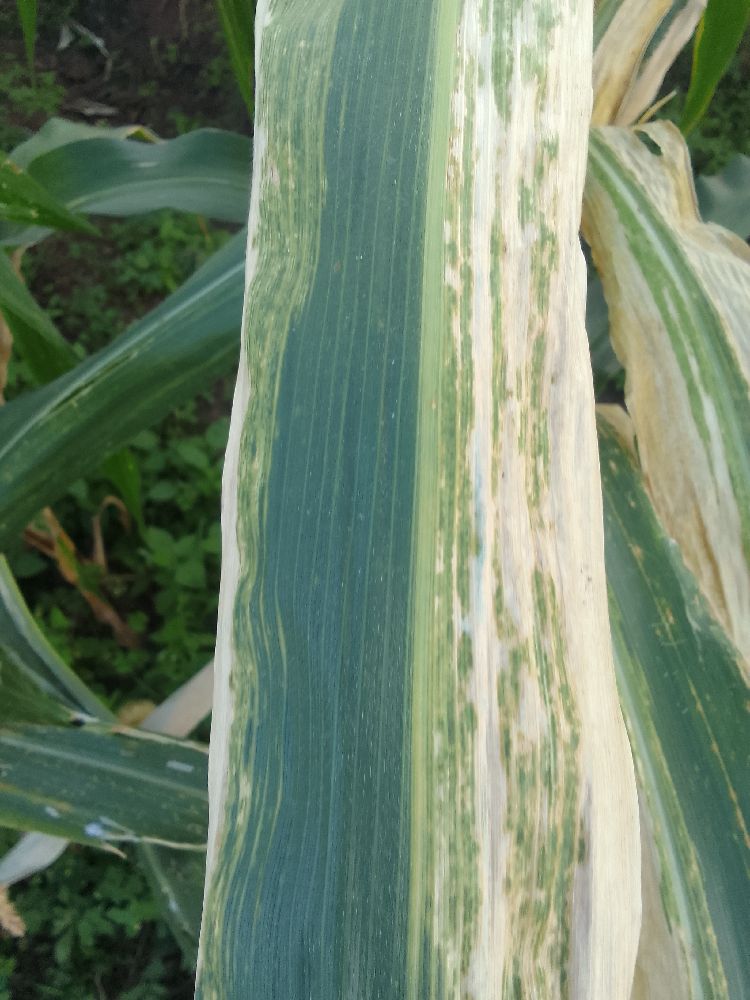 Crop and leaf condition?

maize, maize lethal necrosis
